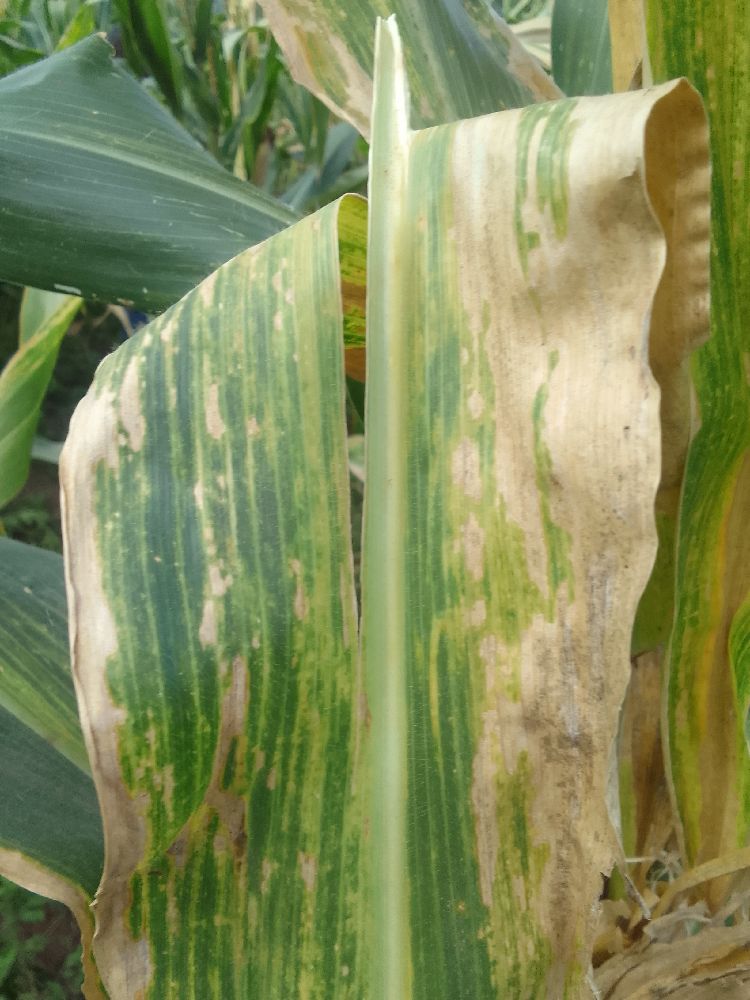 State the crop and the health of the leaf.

maize, maize lethal necrosis
